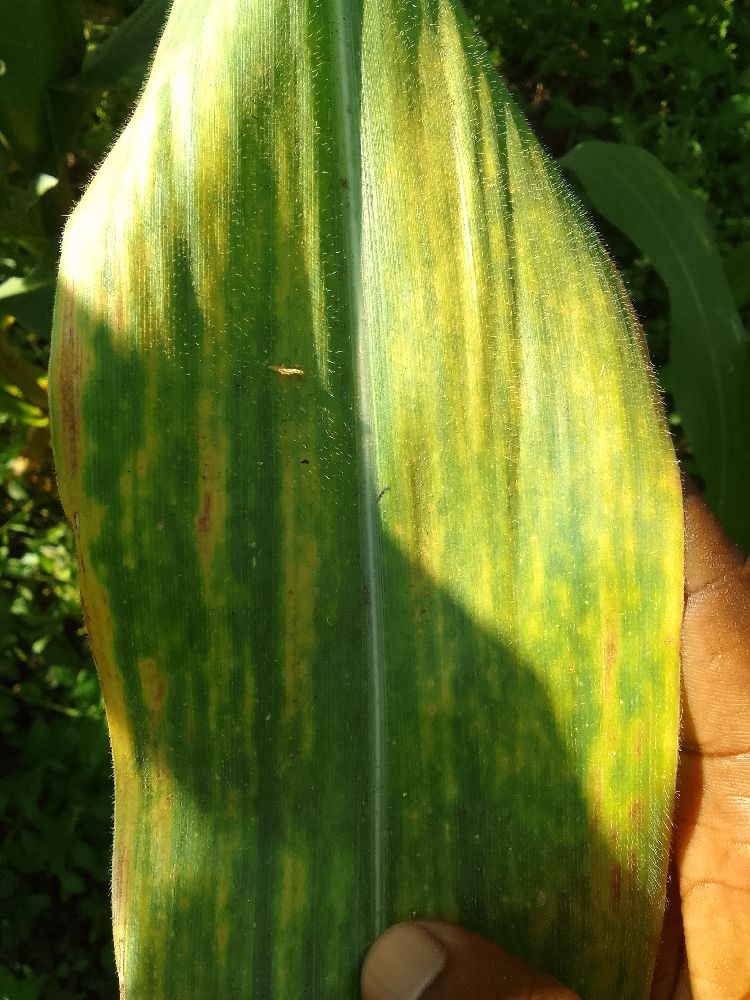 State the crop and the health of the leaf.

maize, maize lethal necrosis
